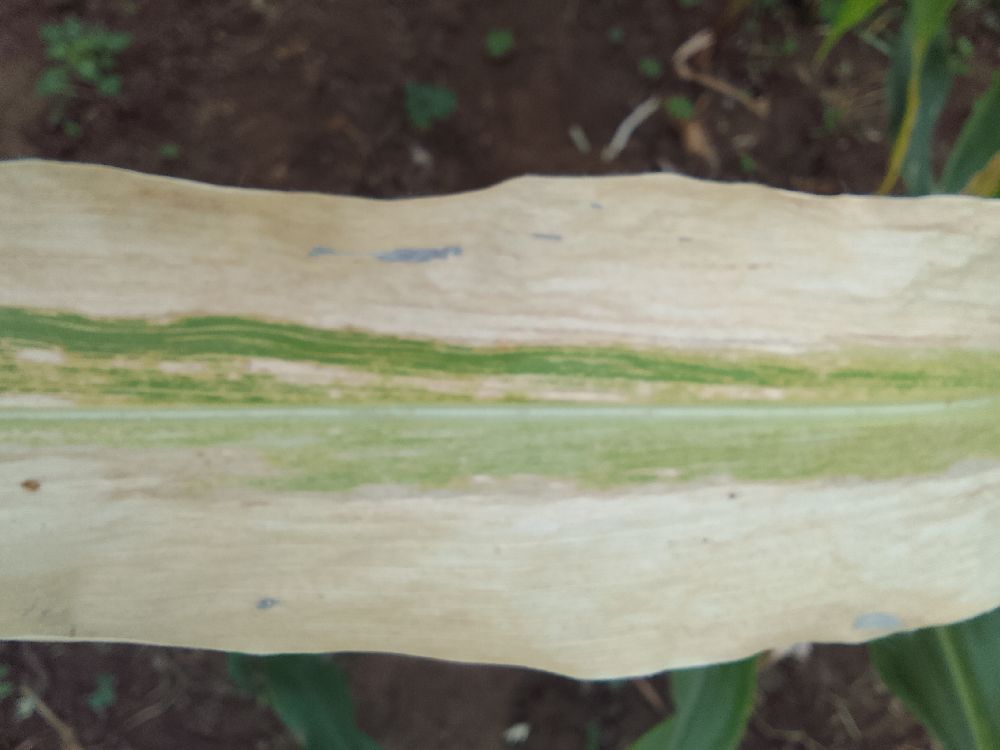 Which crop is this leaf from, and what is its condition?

maize, maize lethal necrosis
